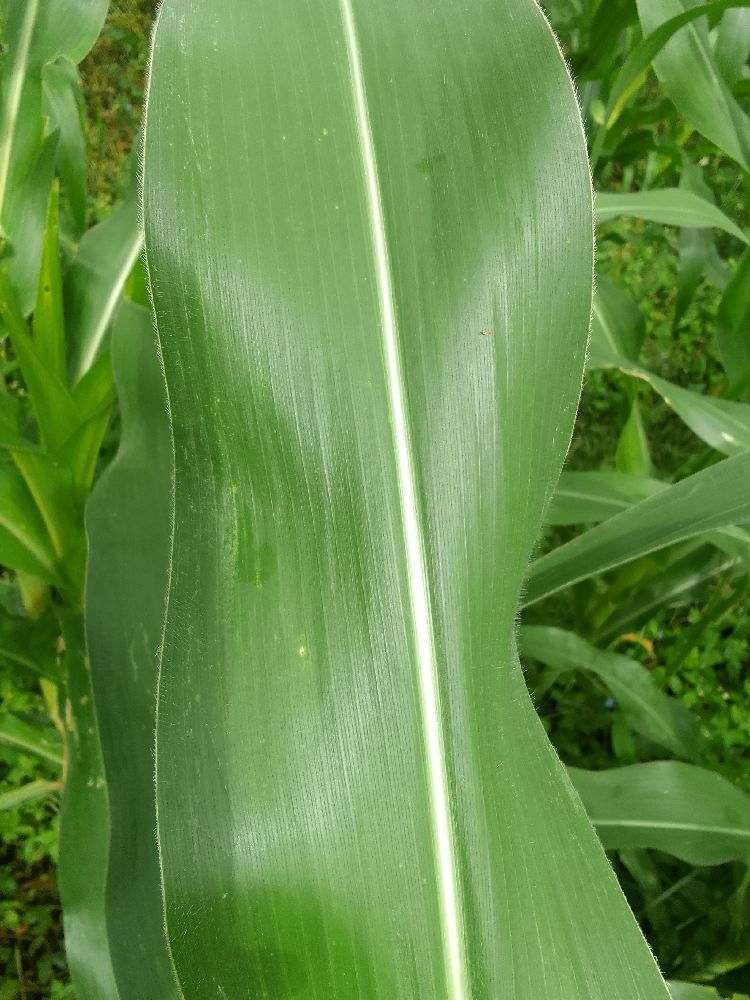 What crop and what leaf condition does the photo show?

maize, healthy
